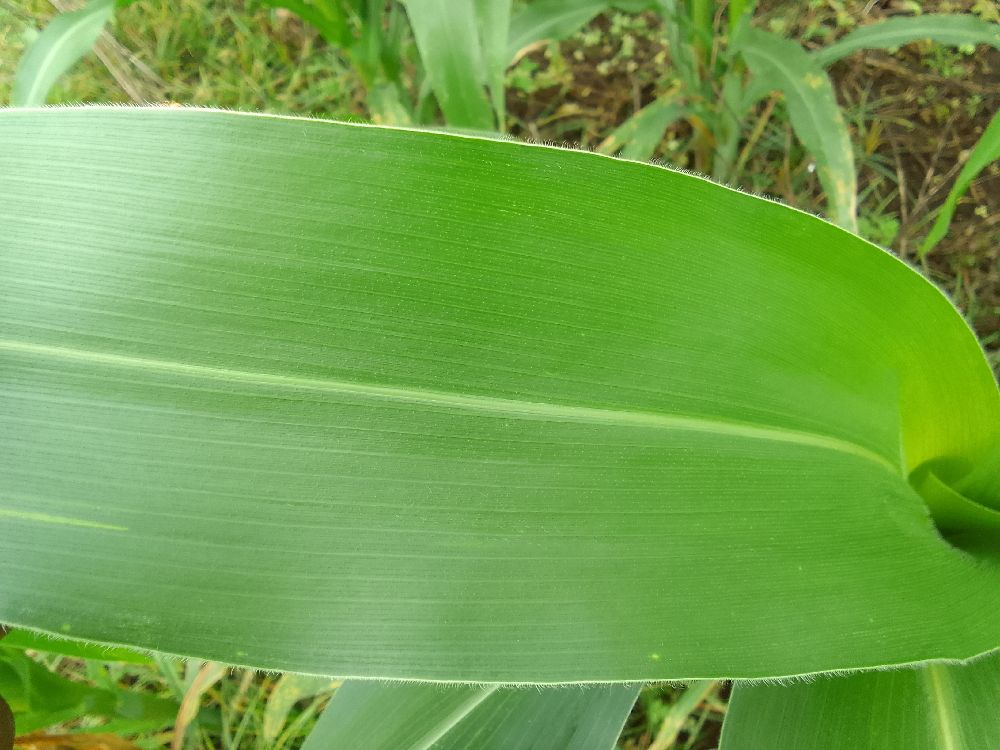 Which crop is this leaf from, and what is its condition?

maize, healthy
